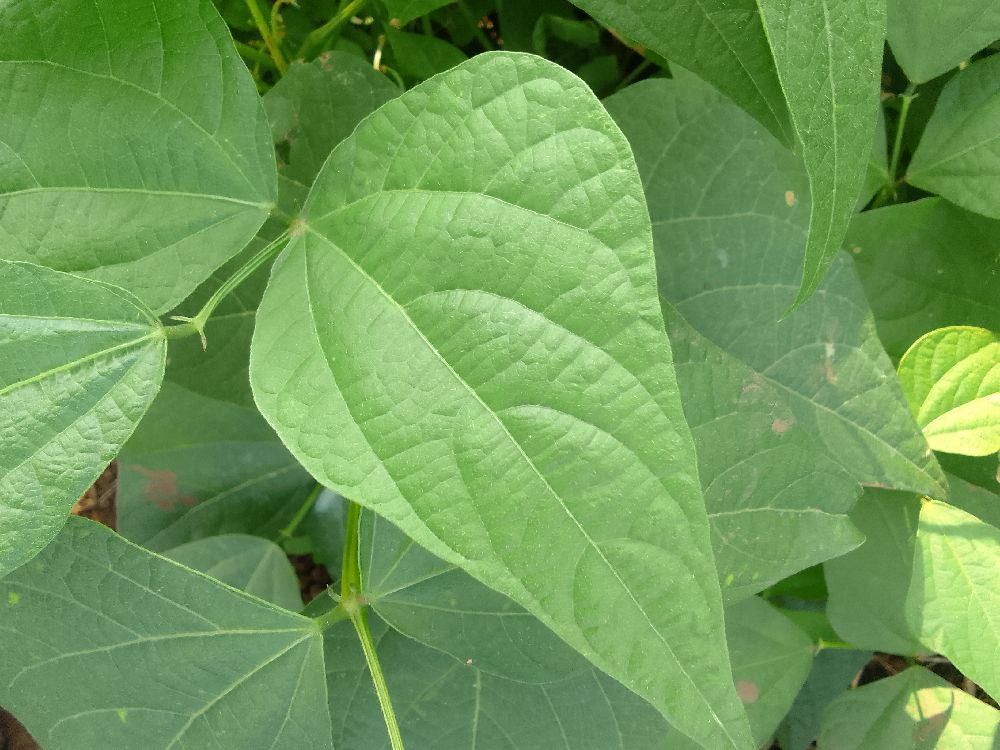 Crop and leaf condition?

common bean, healthy
